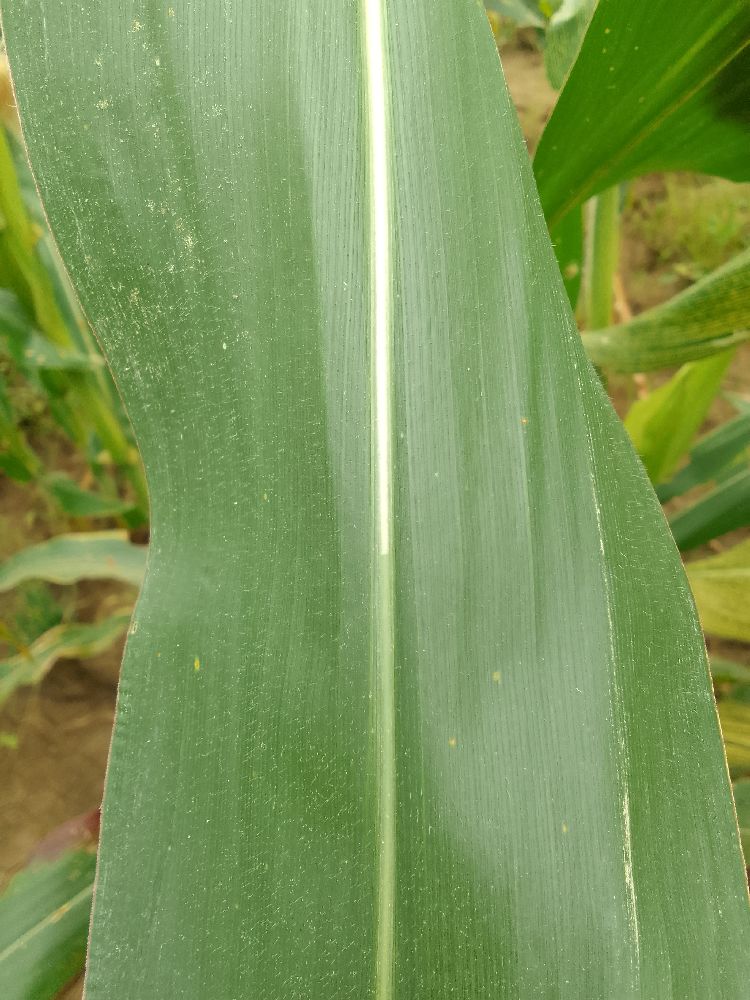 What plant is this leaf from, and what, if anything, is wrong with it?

maize, healthy
